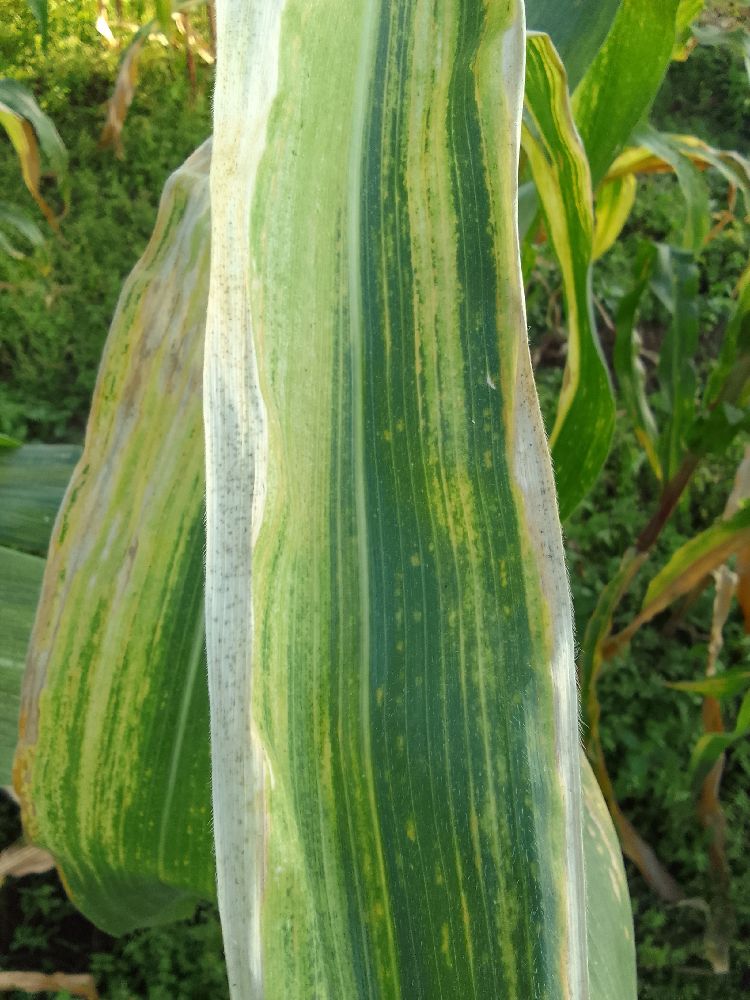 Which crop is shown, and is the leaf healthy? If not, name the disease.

maize, maize lethal necrosis
